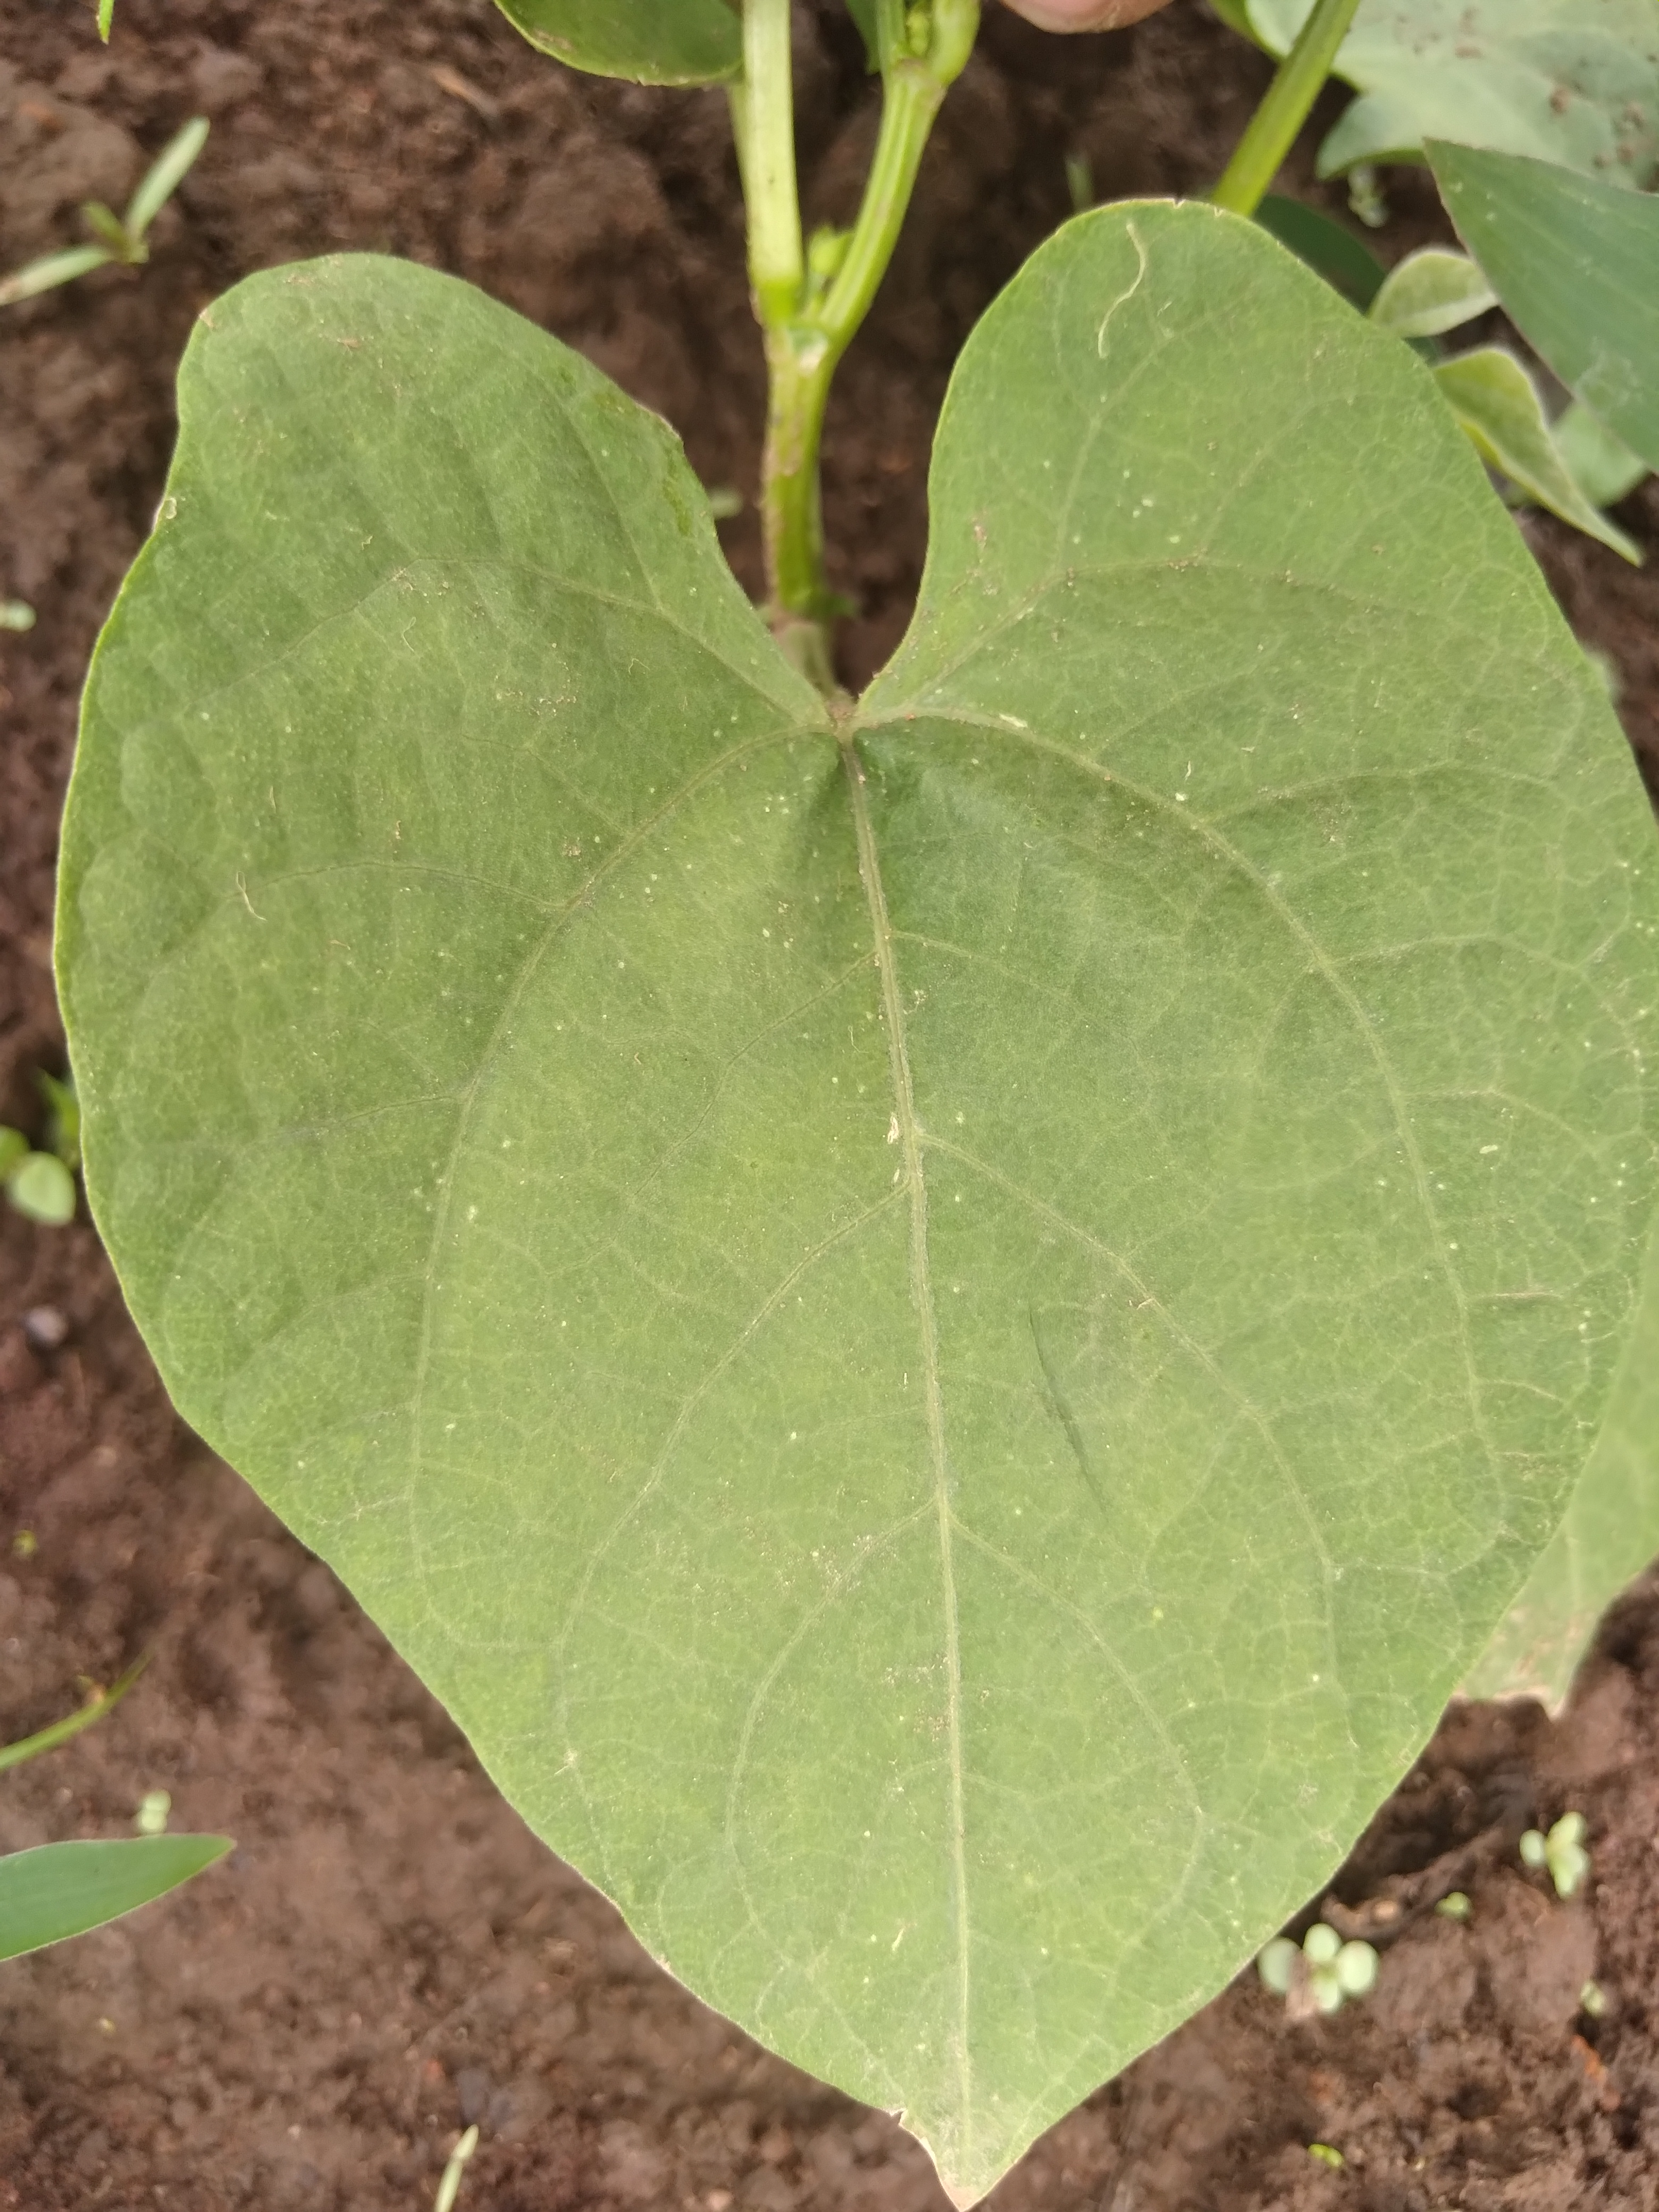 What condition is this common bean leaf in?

healthy
